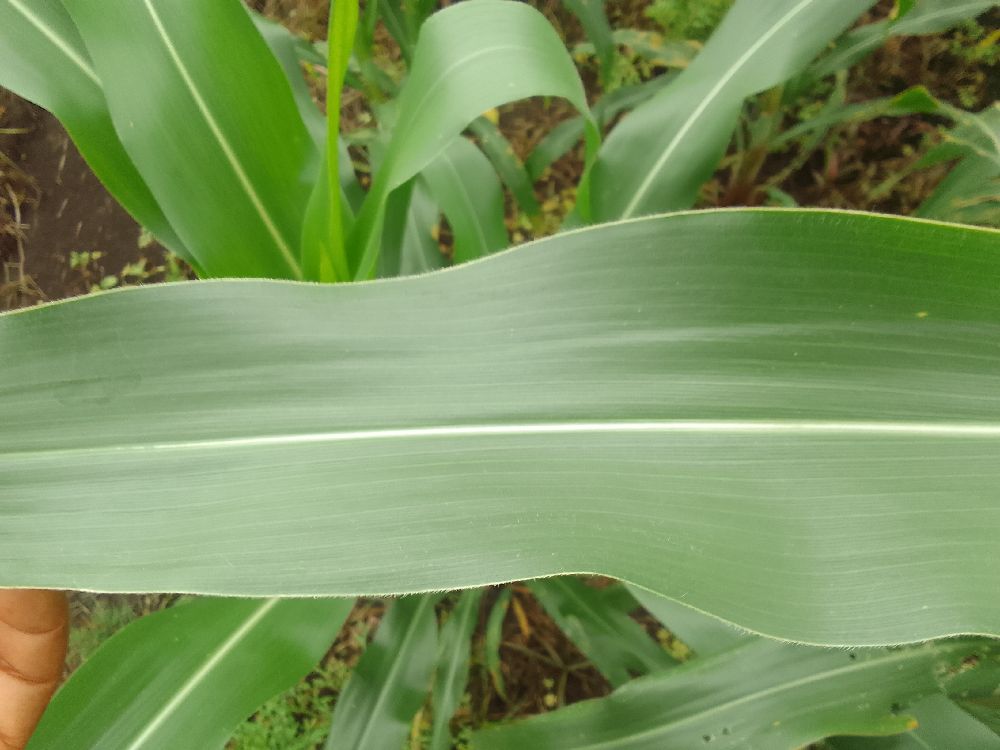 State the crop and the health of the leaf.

maize, healthy
